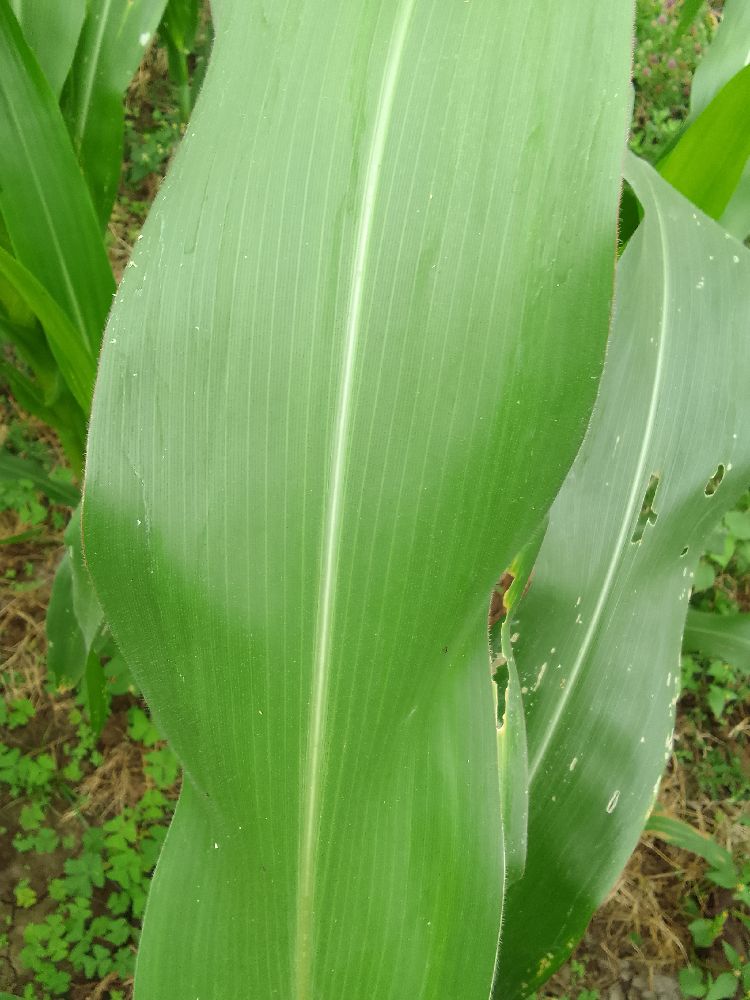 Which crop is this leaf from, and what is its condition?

maize, healthy
